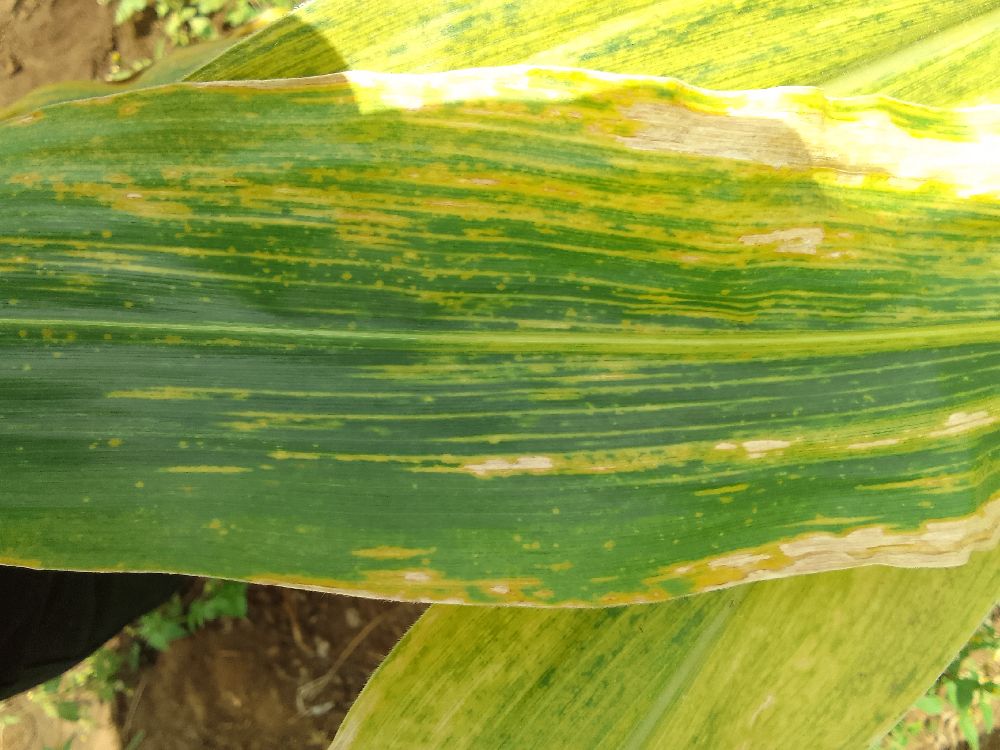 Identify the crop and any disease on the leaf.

maize, maize lethal necrosis
